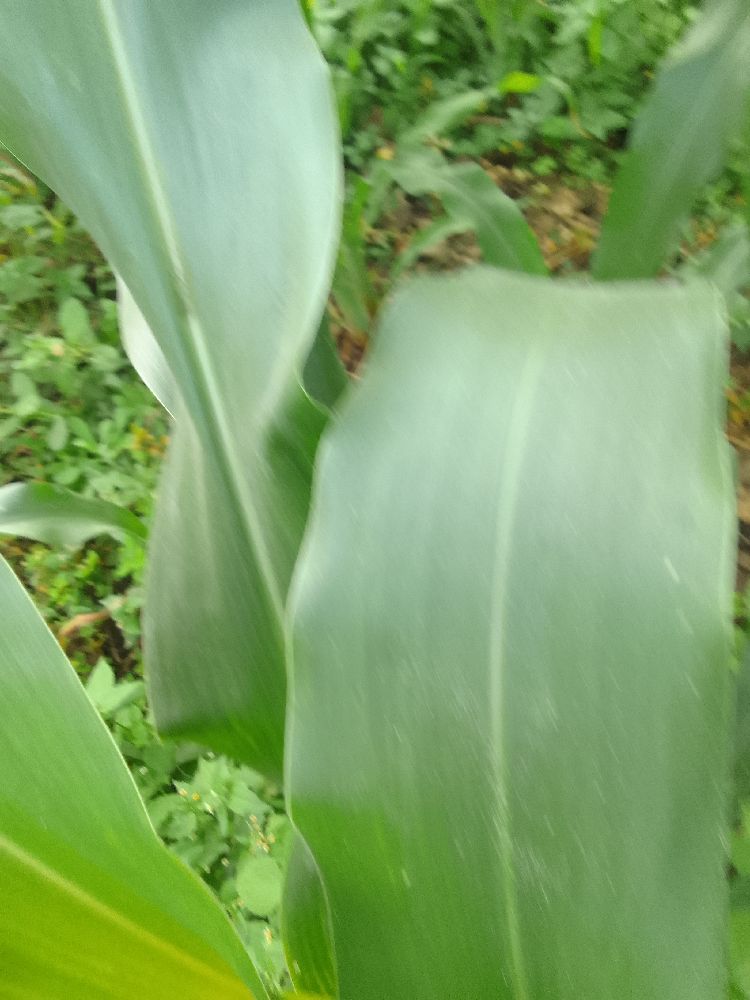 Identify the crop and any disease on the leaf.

maize, healthy
